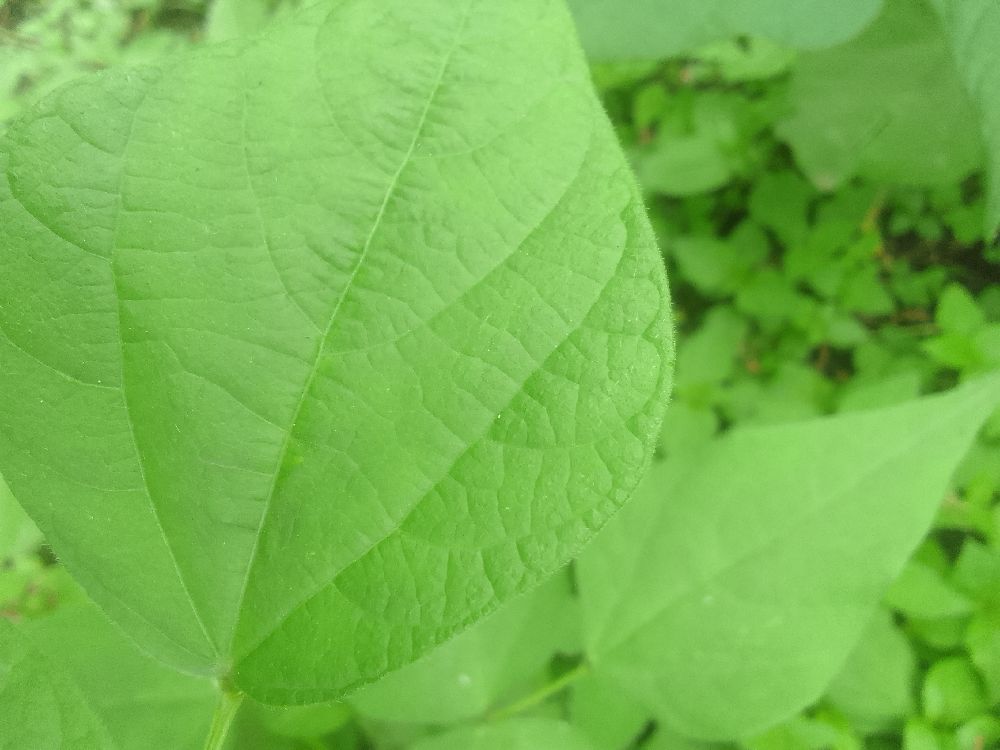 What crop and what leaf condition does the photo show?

common bean, healthy
